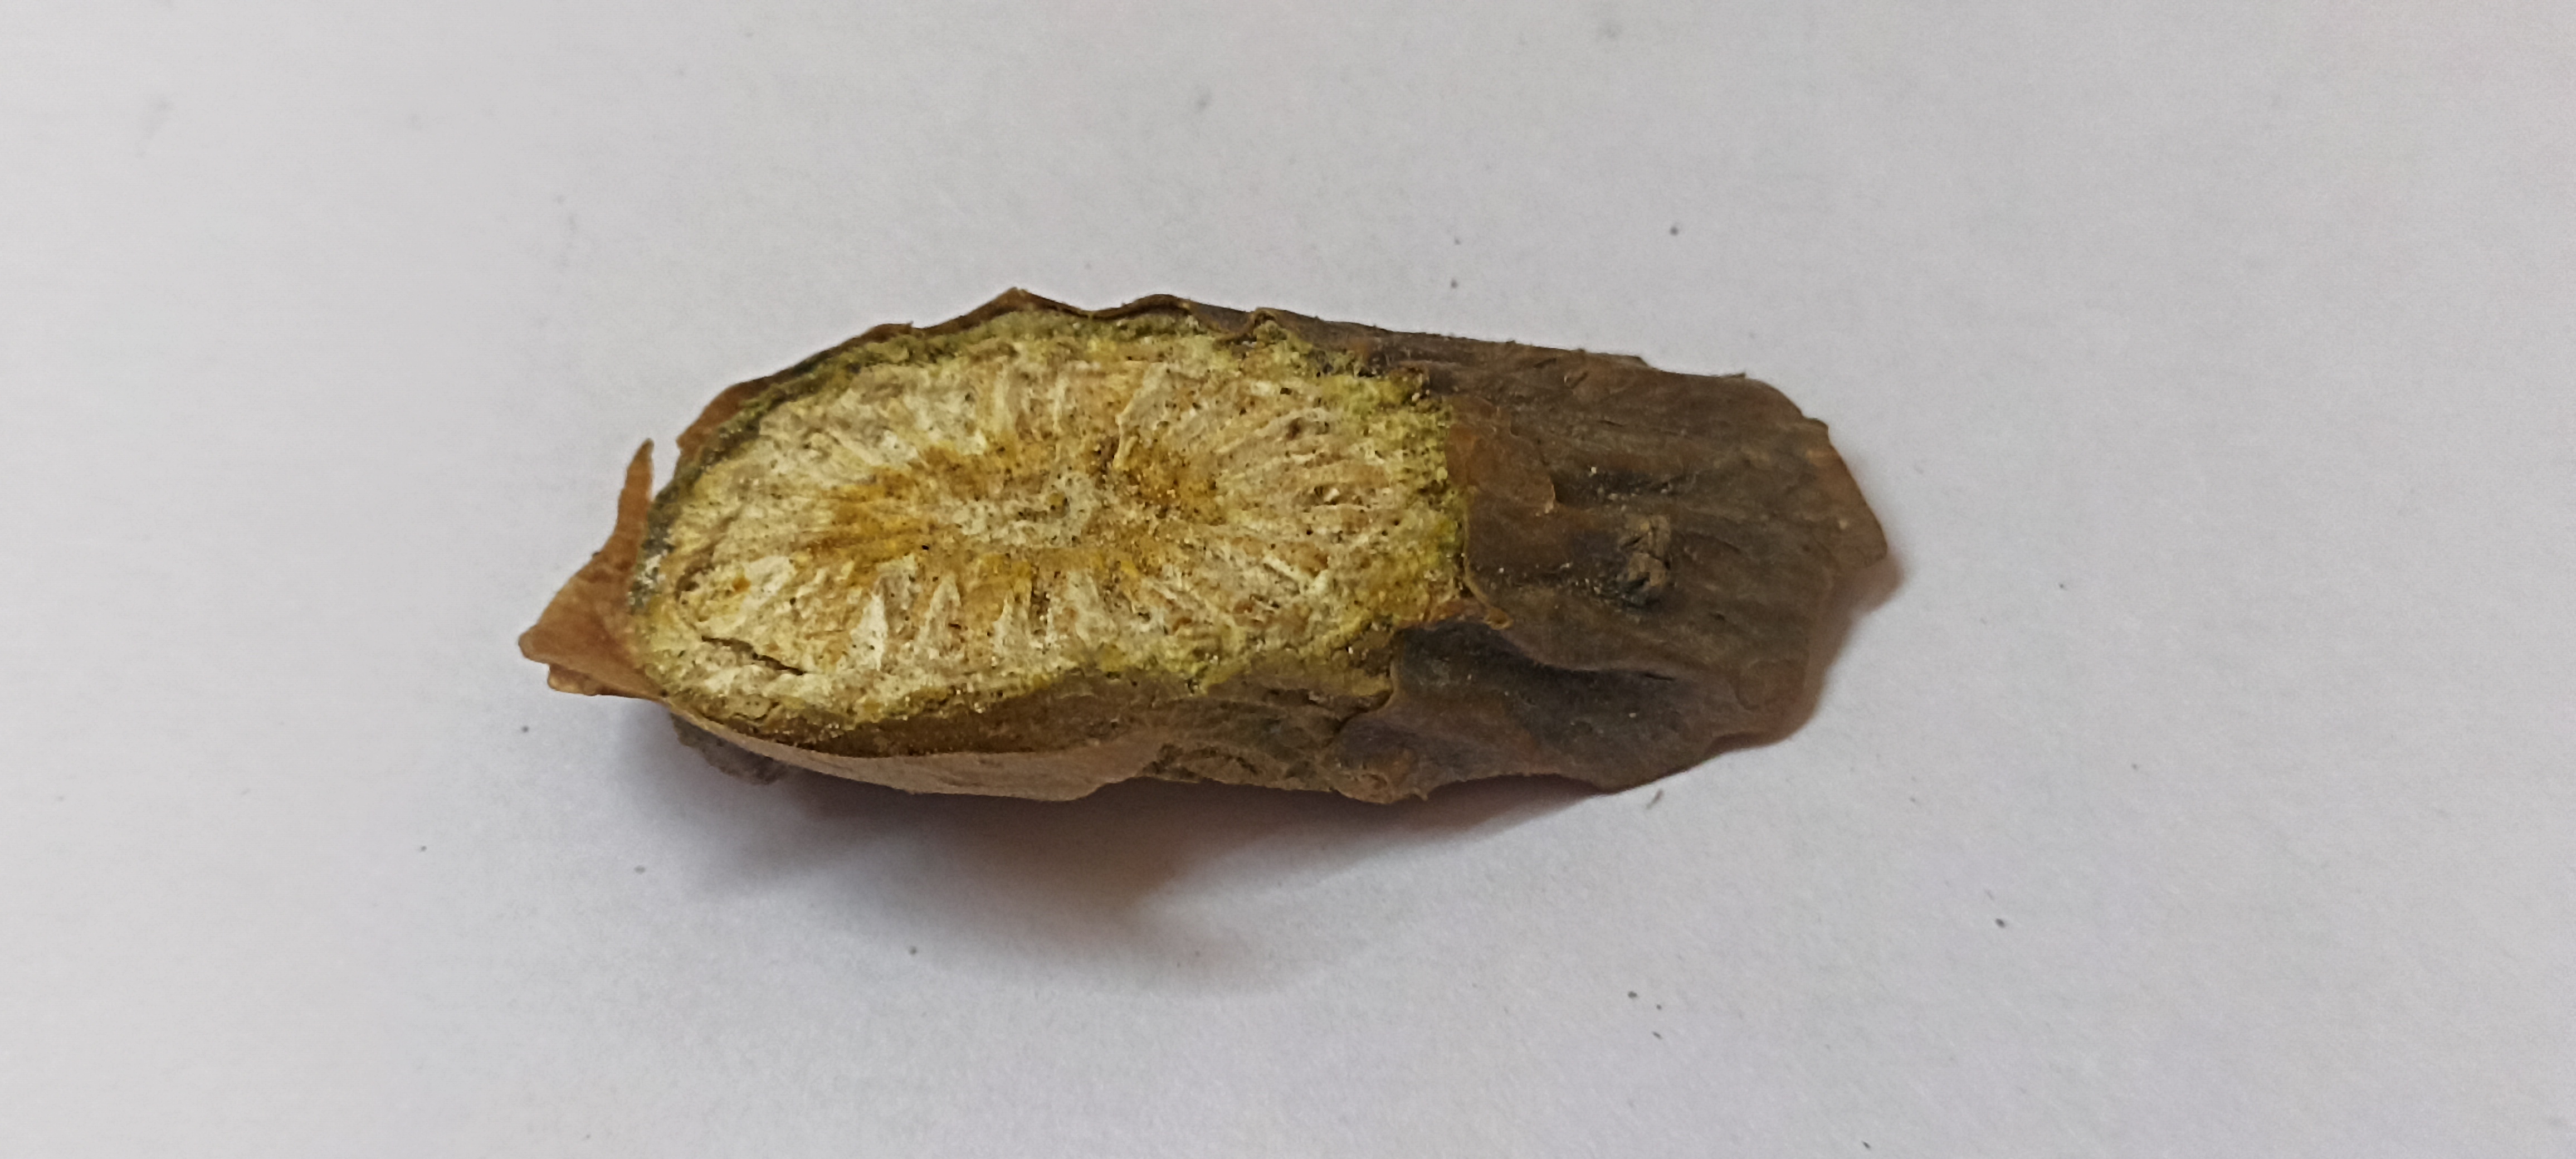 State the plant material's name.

gulvel
